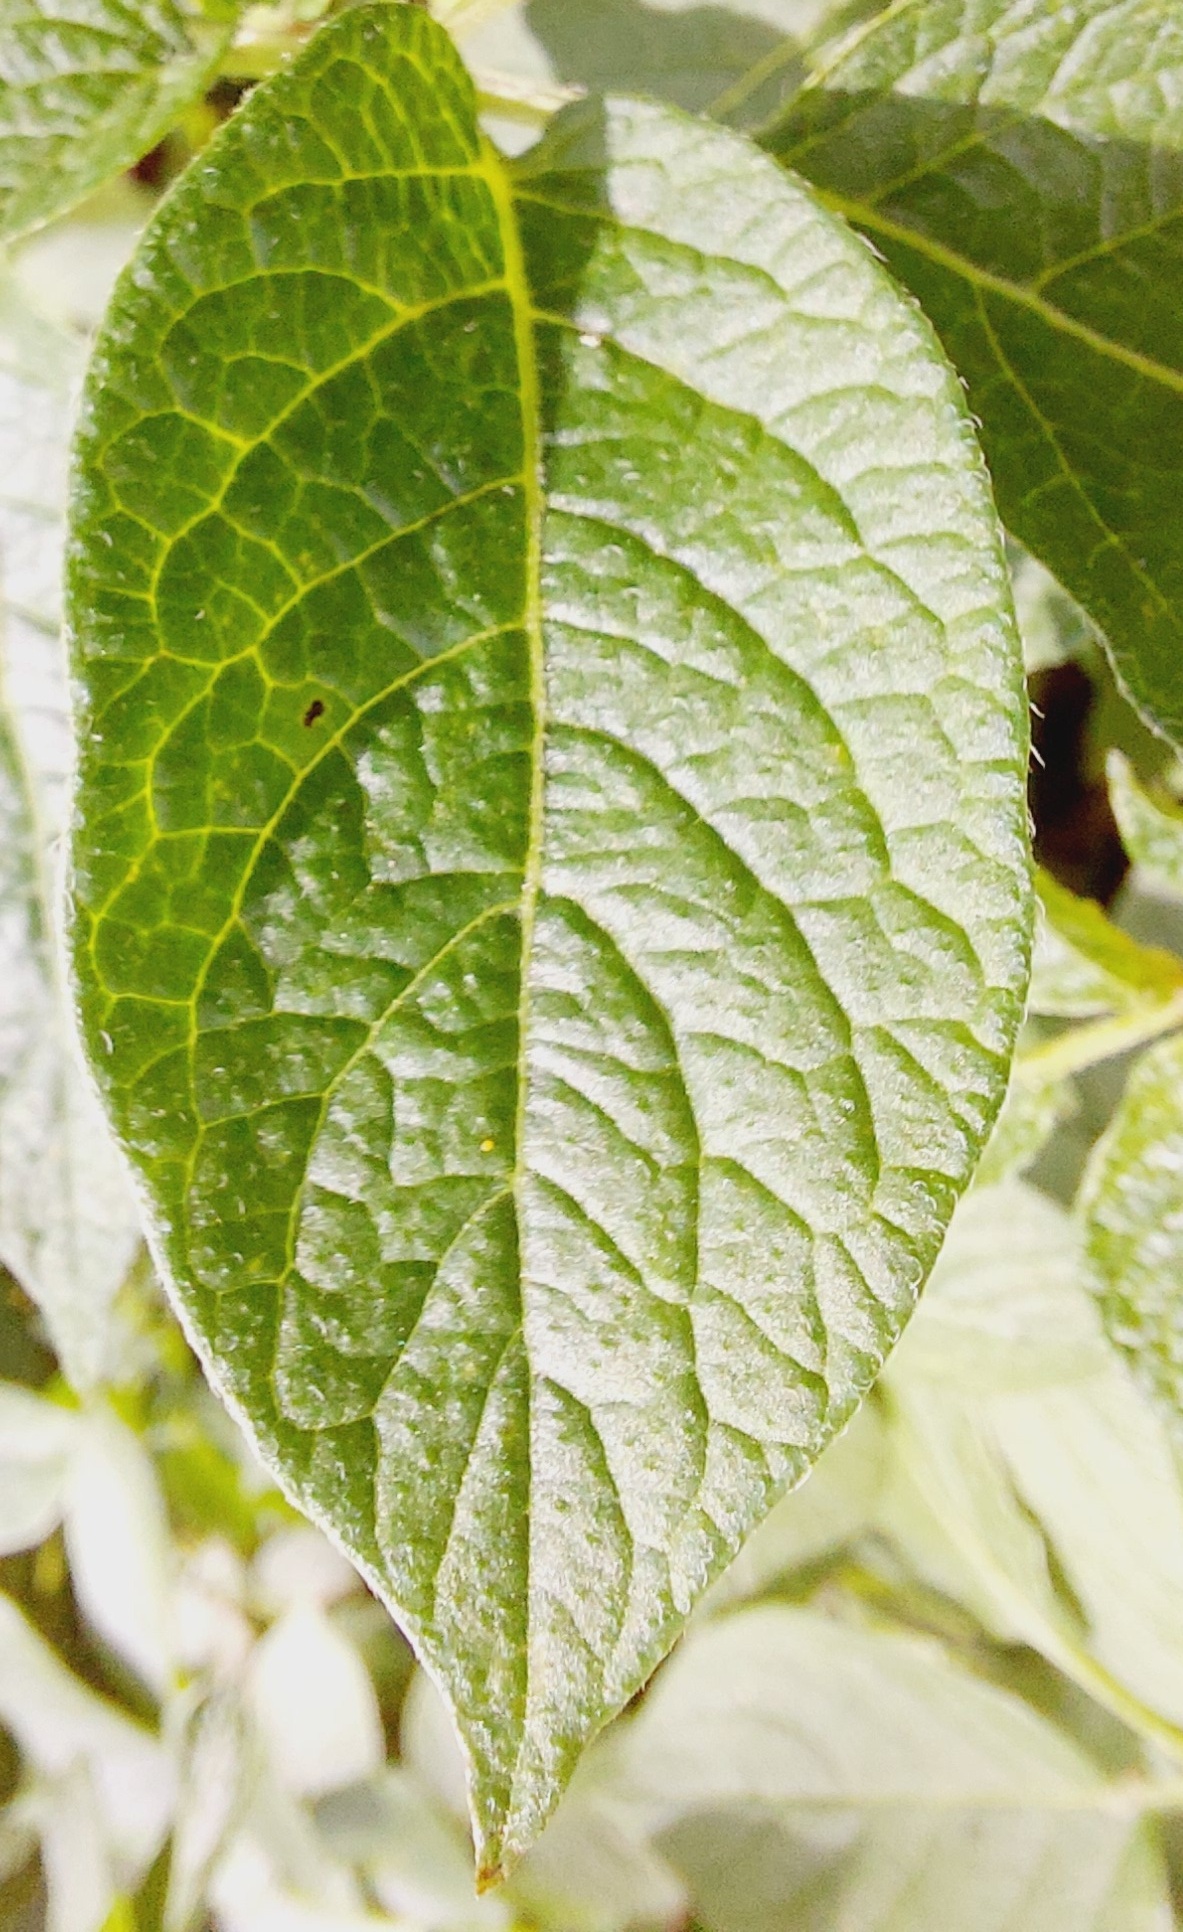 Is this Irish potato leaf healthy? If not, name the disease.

healthy
